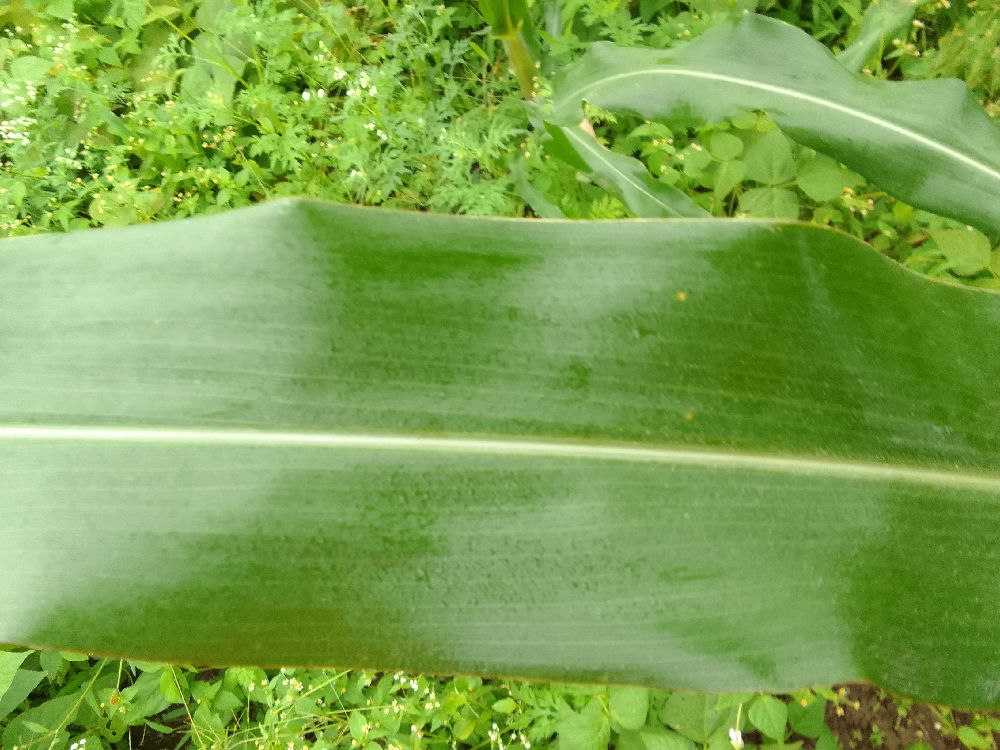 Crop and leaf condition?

maize, healthy
